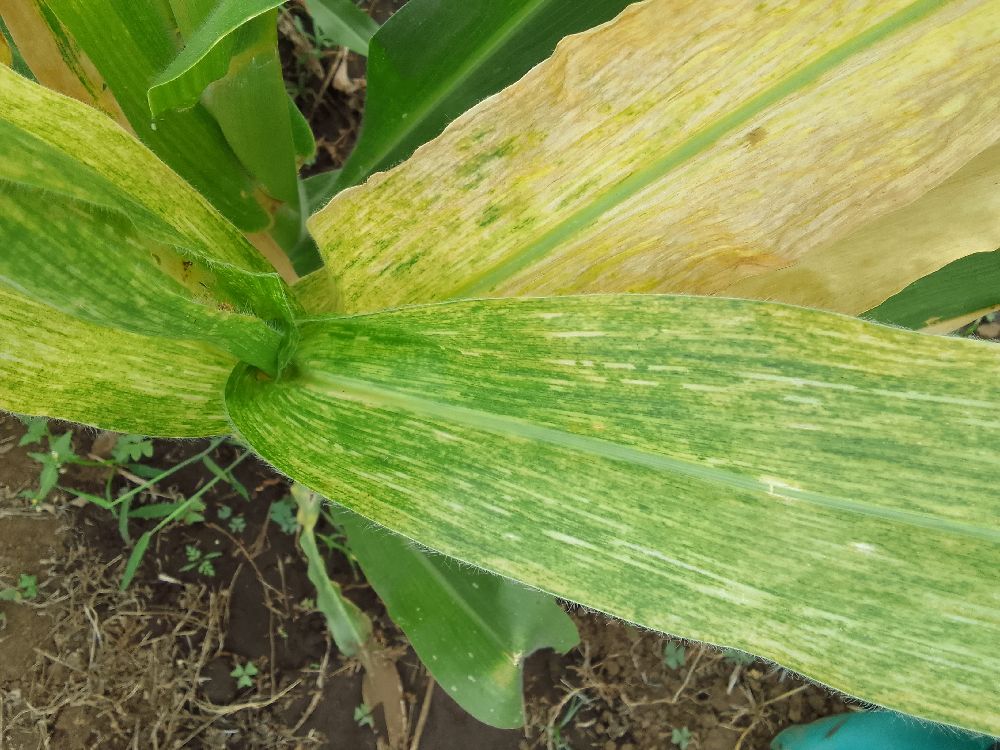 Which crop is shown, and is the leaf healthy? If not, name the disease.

maize, maize lethal necrosis
